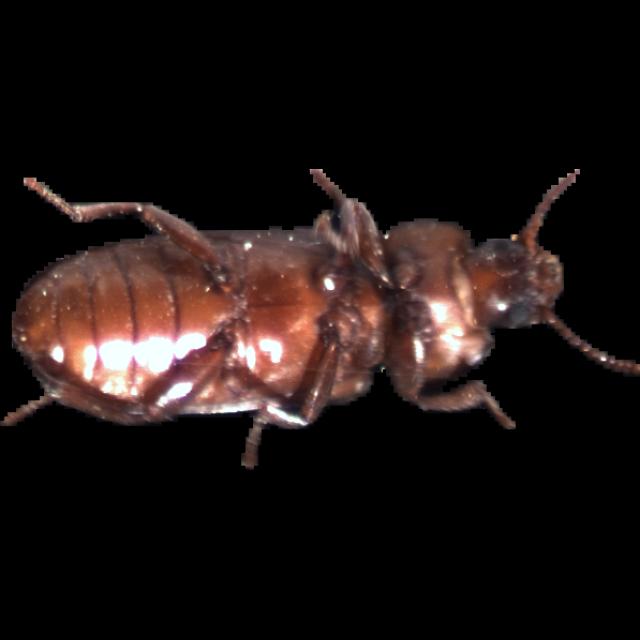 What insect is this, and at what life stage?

mealworm beetle
